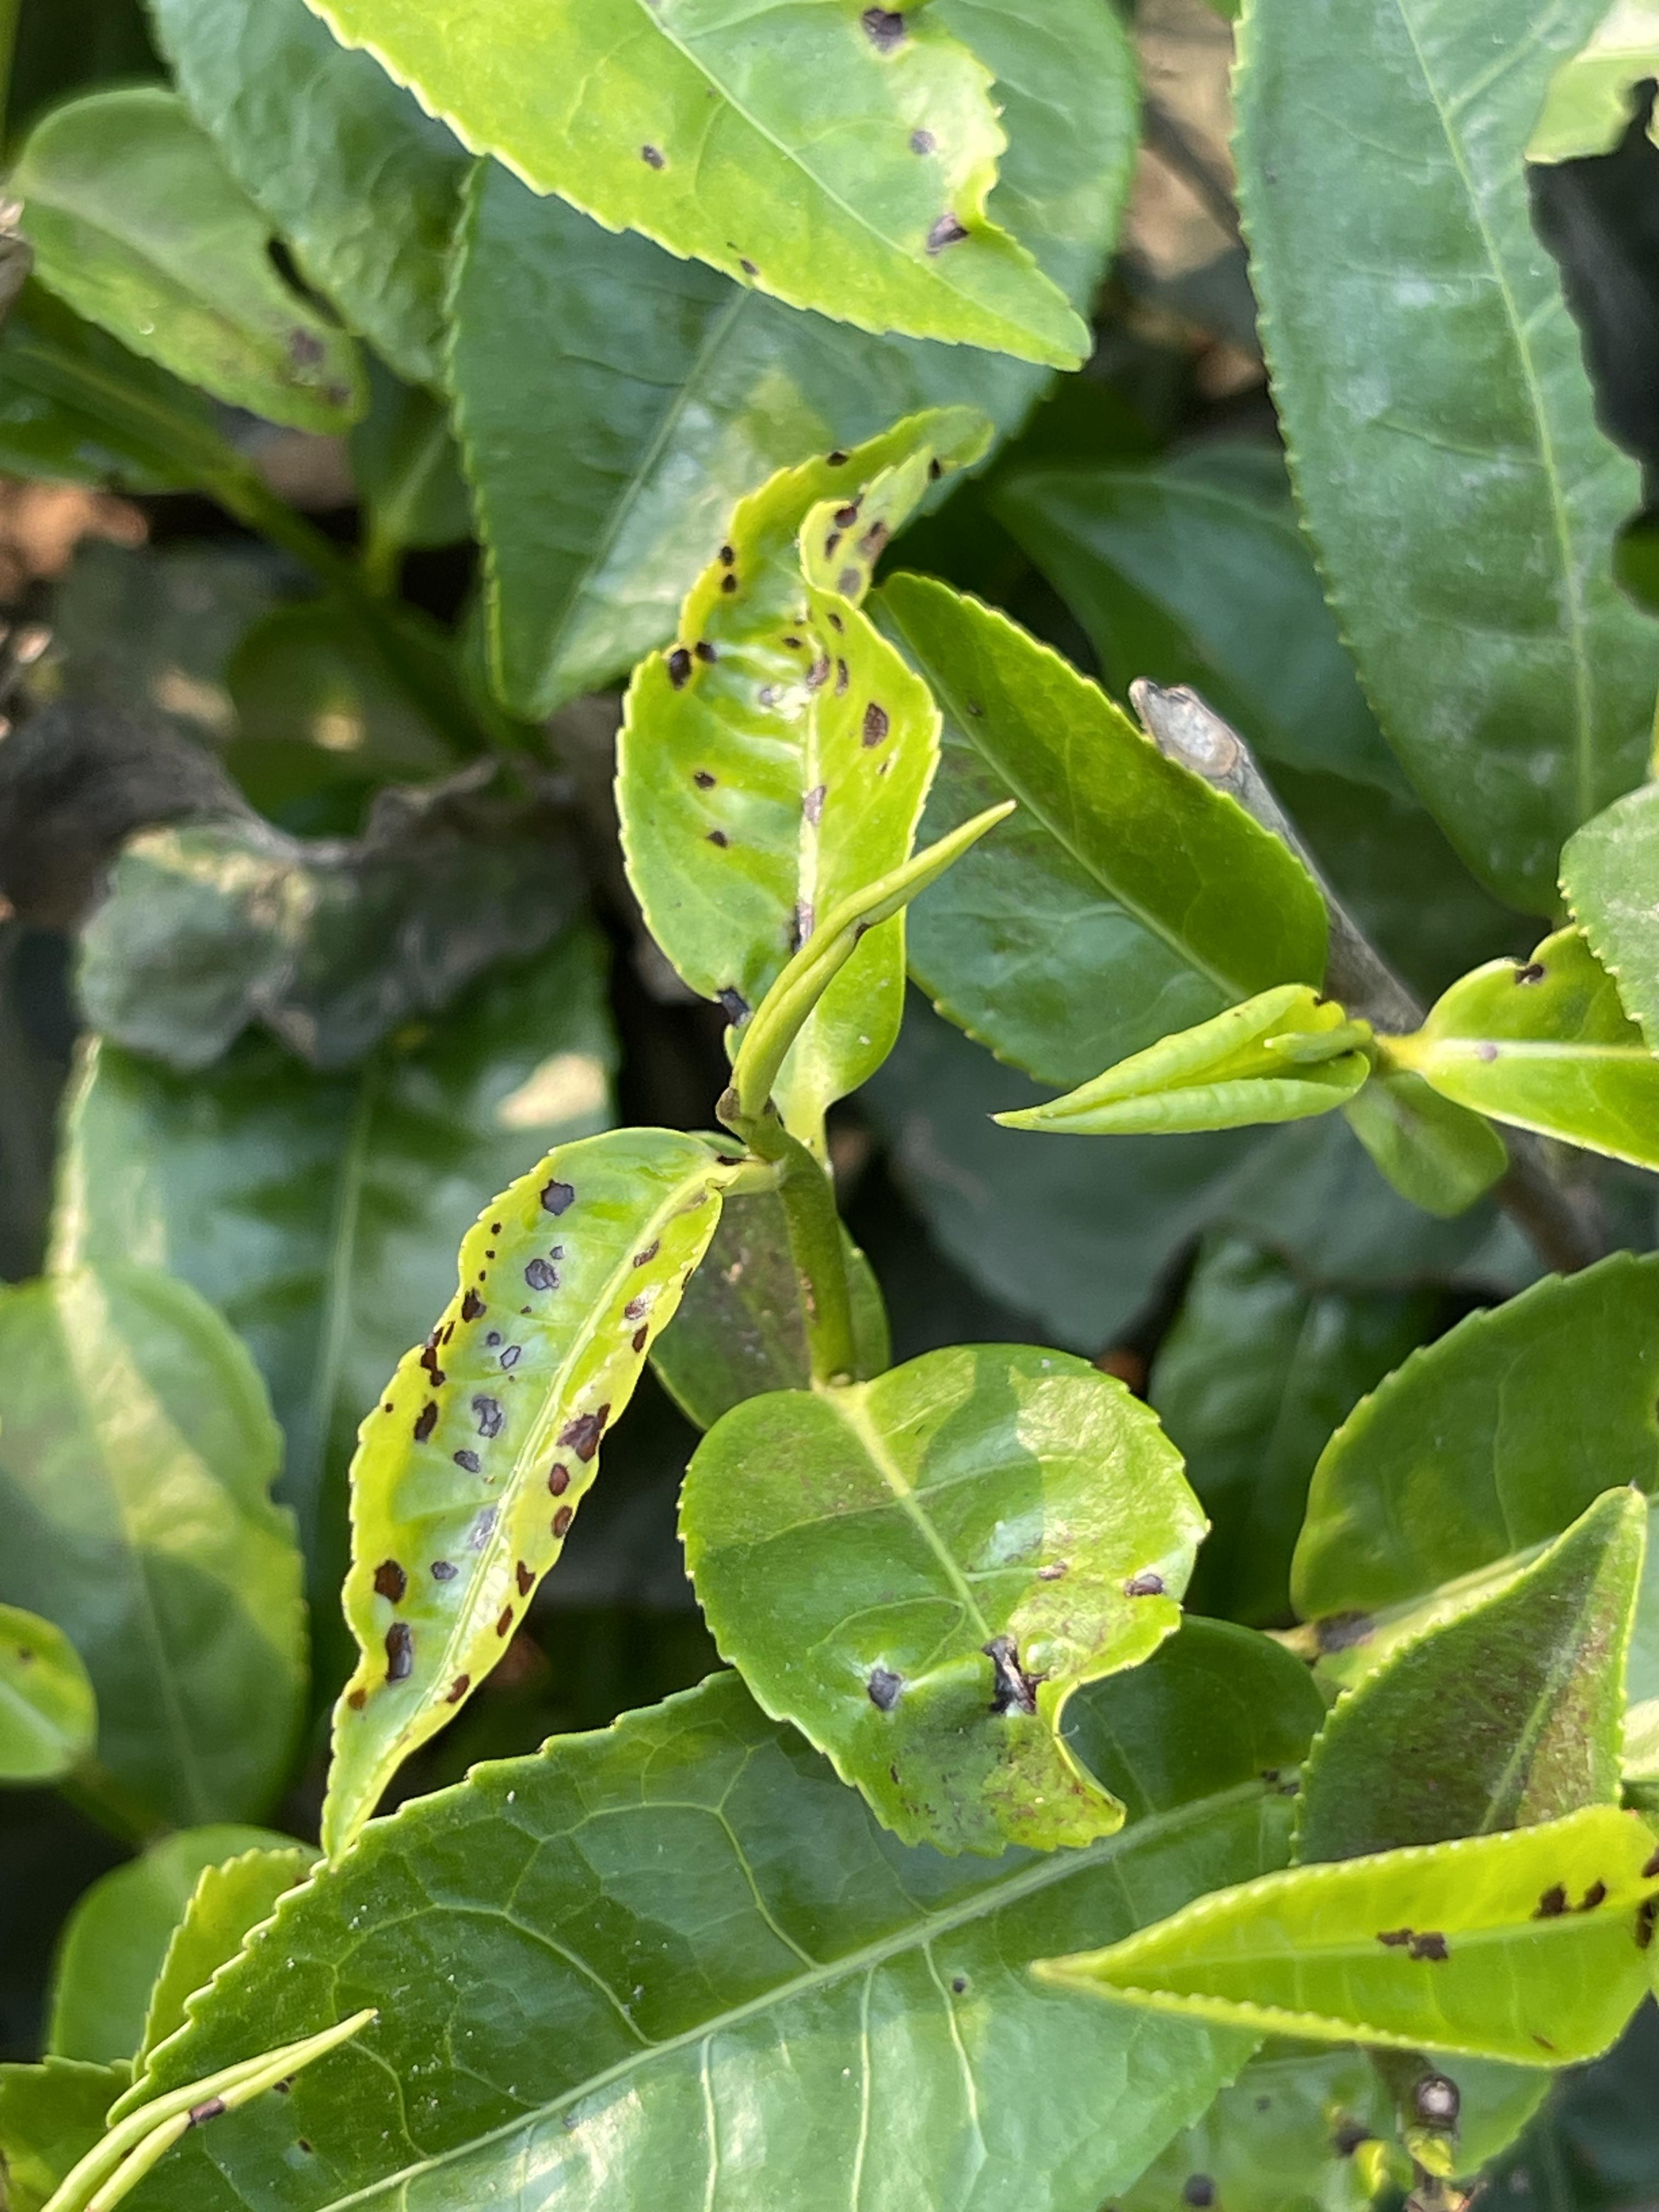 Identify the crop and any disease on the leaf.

tea, helopeltis
